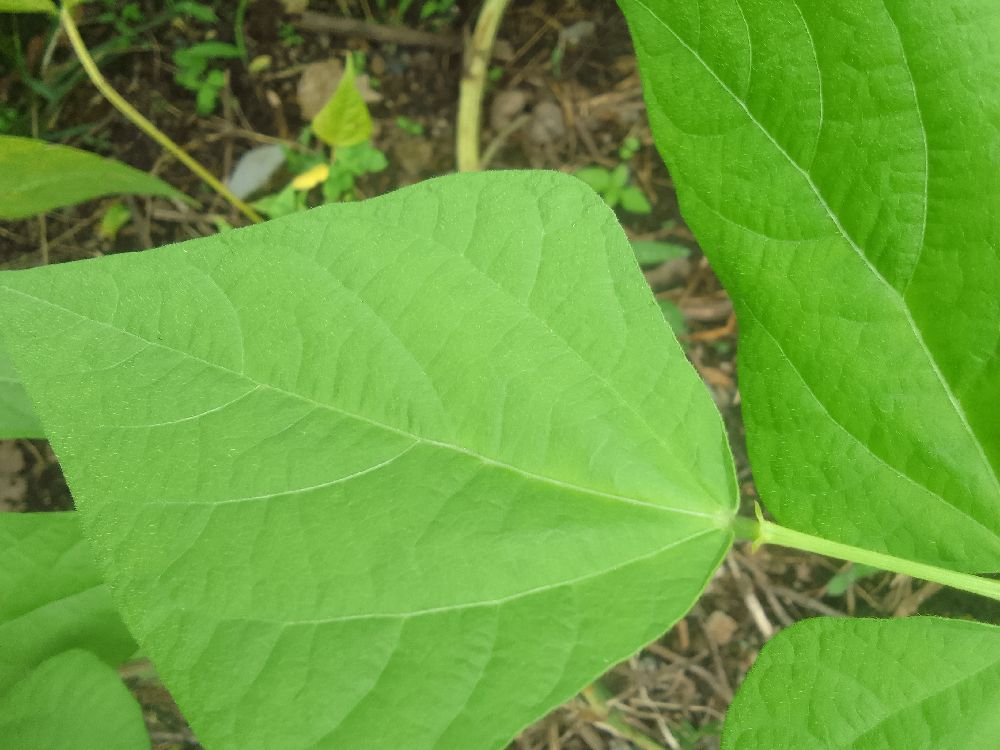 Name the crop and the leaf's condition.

common bean, healthy
